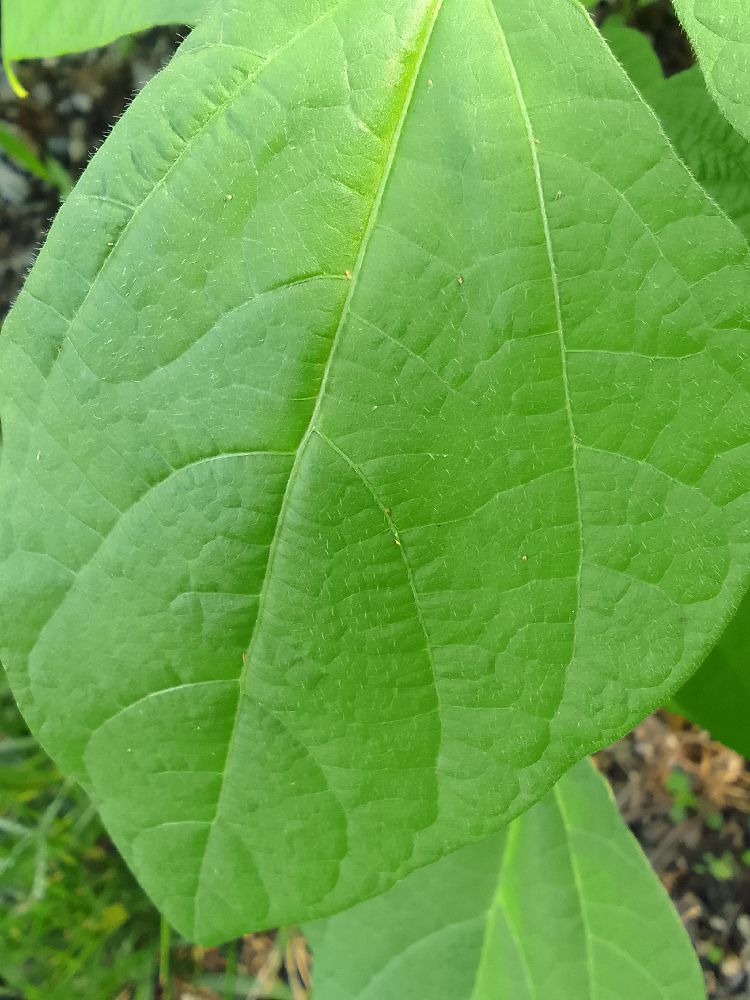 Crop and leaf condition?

common bean, healthy
